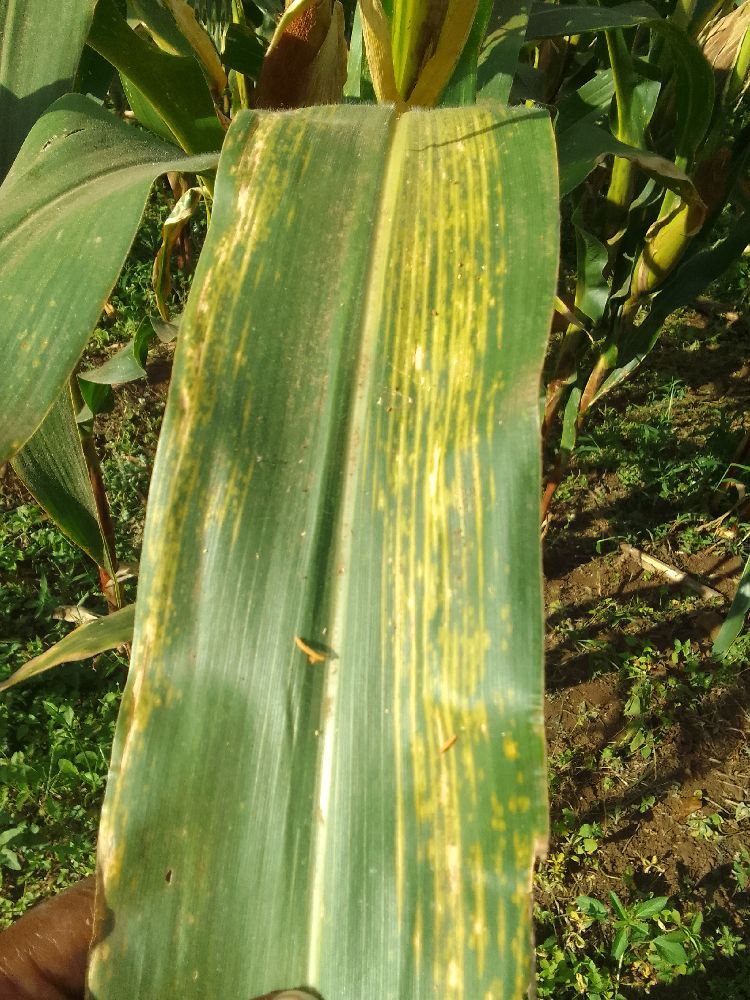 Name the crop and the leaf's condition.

maize, maize lethal necrosis
